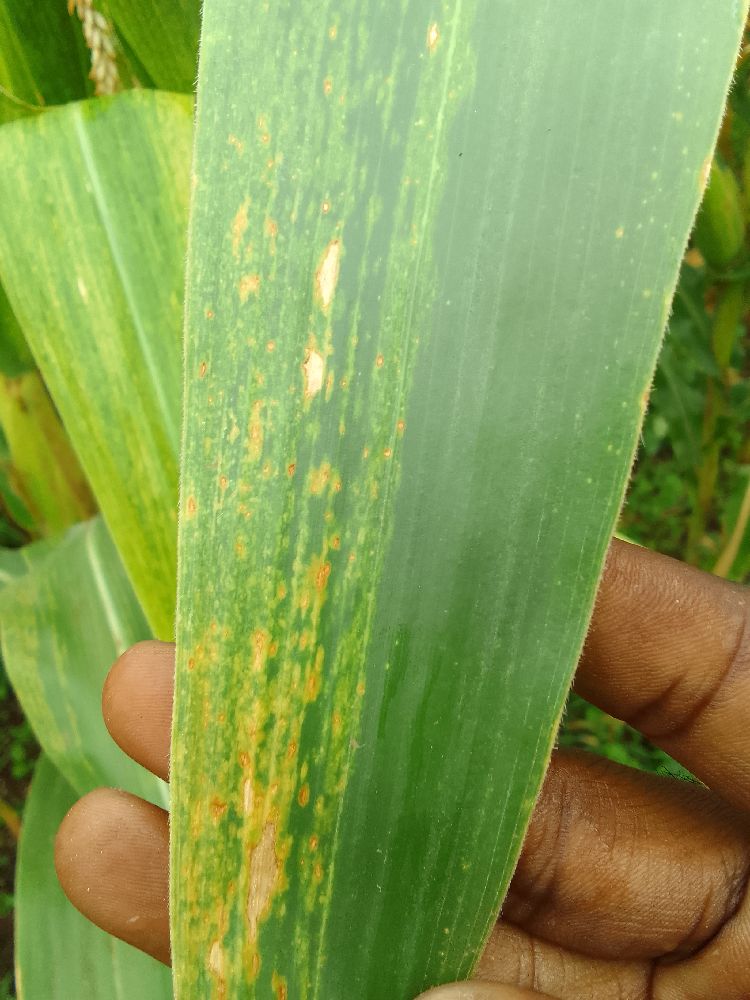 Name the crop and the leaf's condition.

maize, maize lethal necrosis
